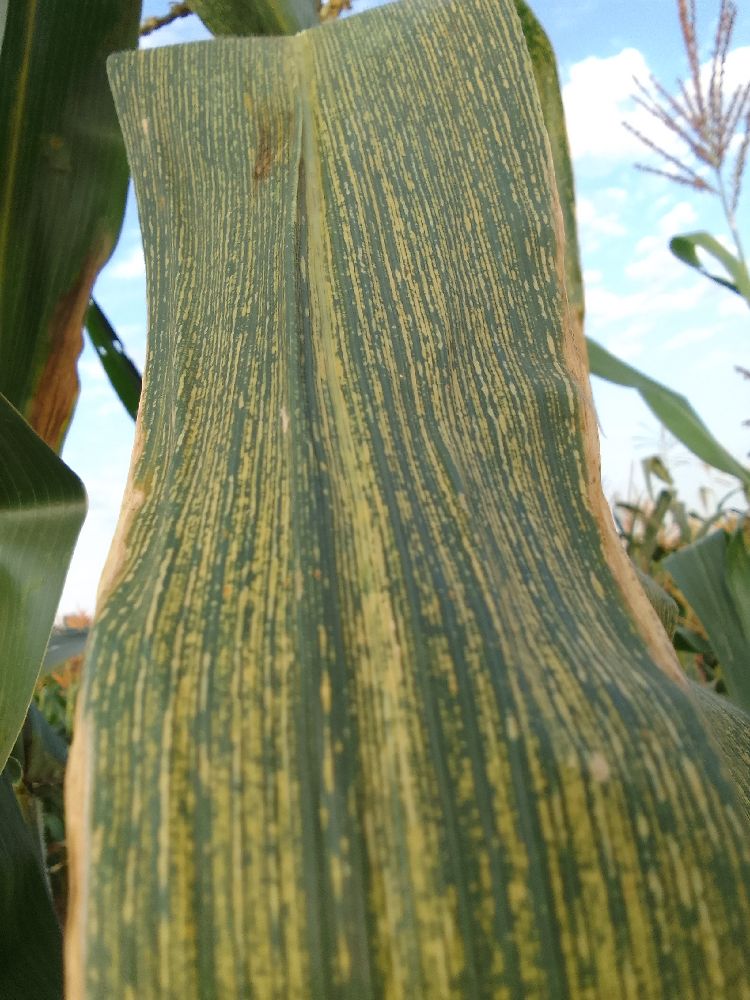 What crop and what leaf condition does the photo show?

maize, maize streak virus
